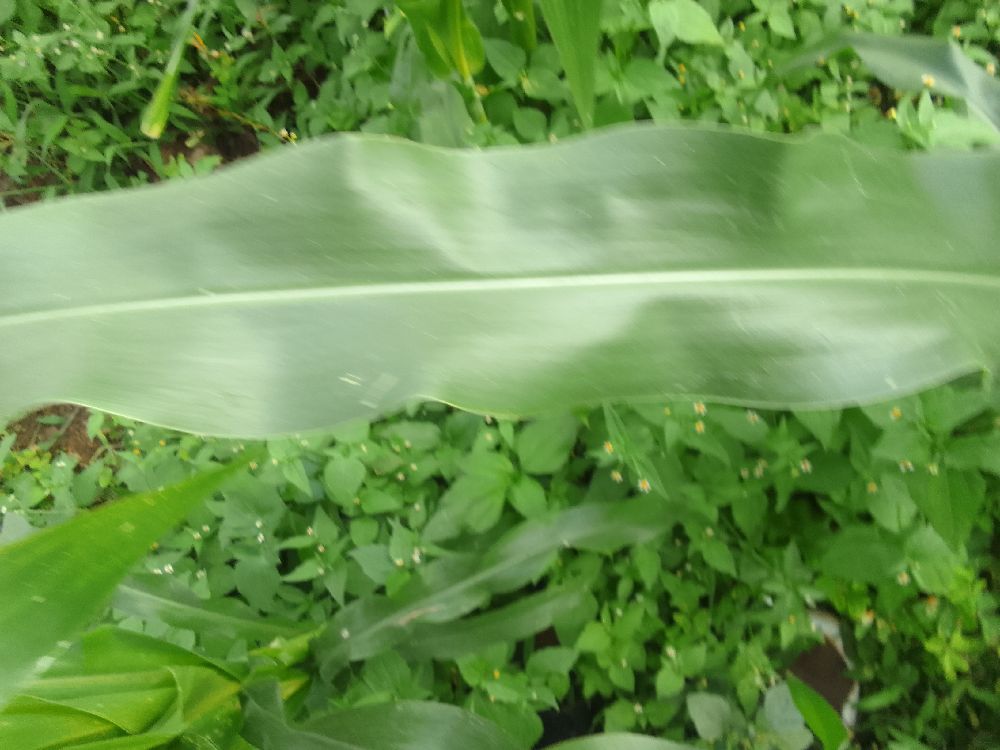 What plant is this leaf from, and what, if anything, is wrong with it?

maize, healthy
